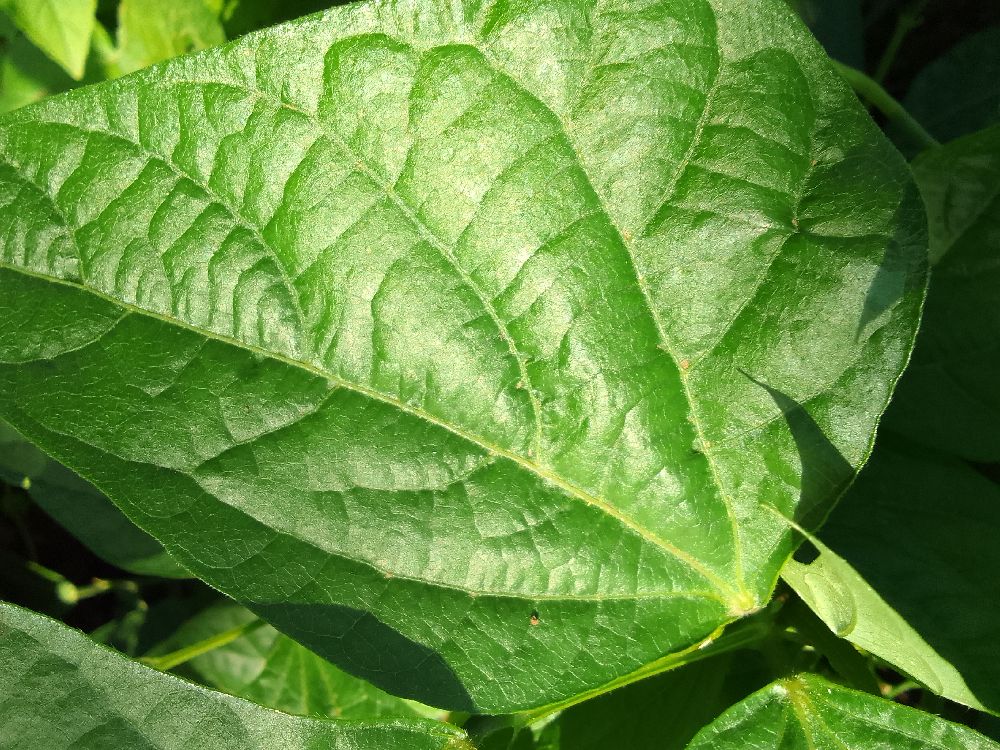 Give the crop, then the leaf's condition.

common bean, healthy
